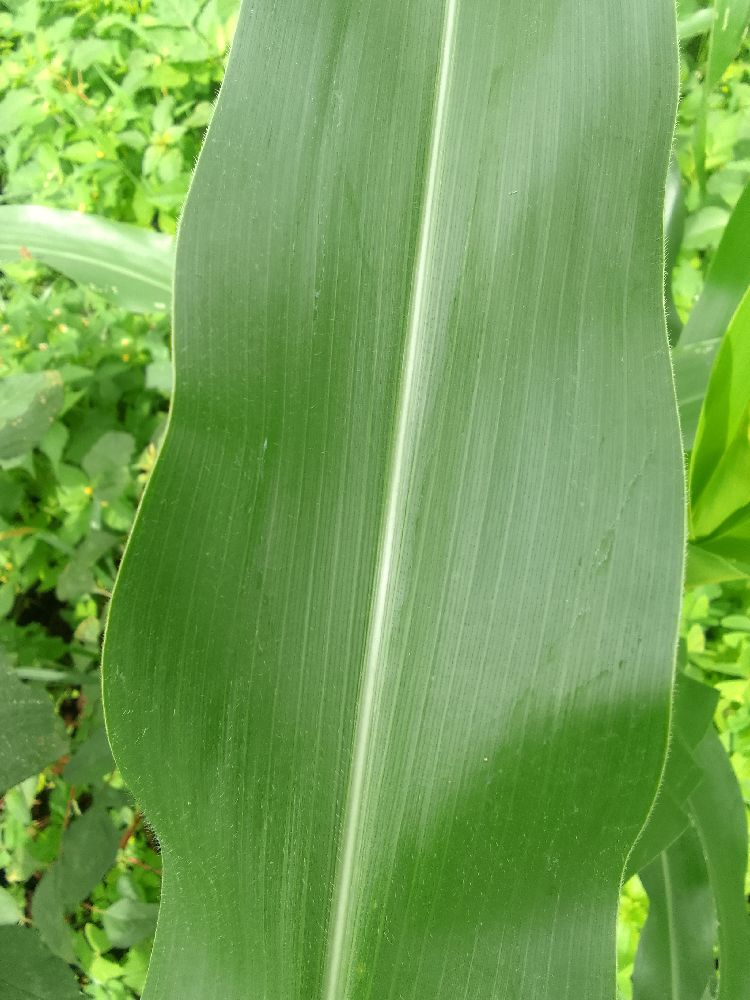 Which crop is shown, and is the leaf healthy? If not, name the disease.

maize, healthy
